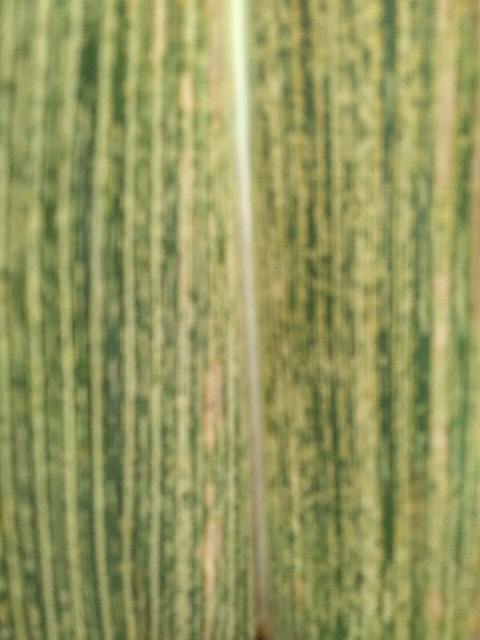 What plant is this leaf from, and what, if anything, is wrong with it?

maize, maize streak virus
